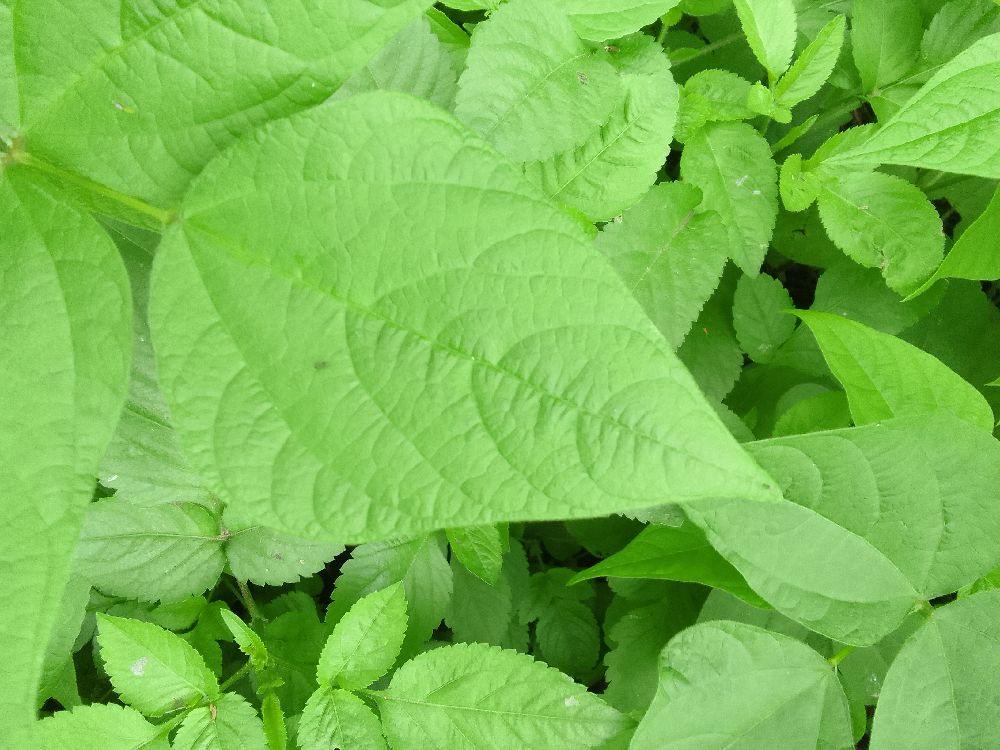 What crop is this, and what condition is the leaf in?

common bean, healthy
